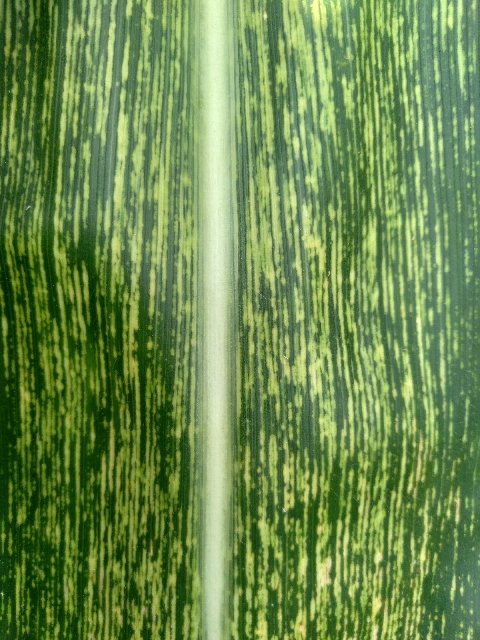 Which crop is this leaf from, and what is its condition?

maize, maize streak virus
